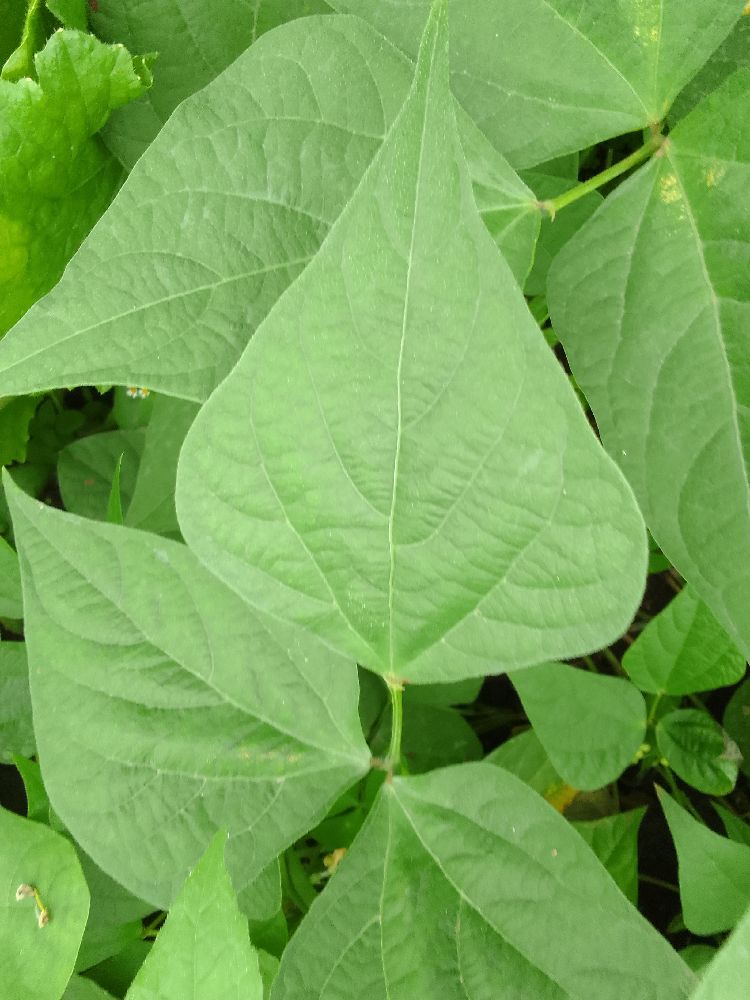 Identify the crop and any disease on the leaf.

common bean, healthy
